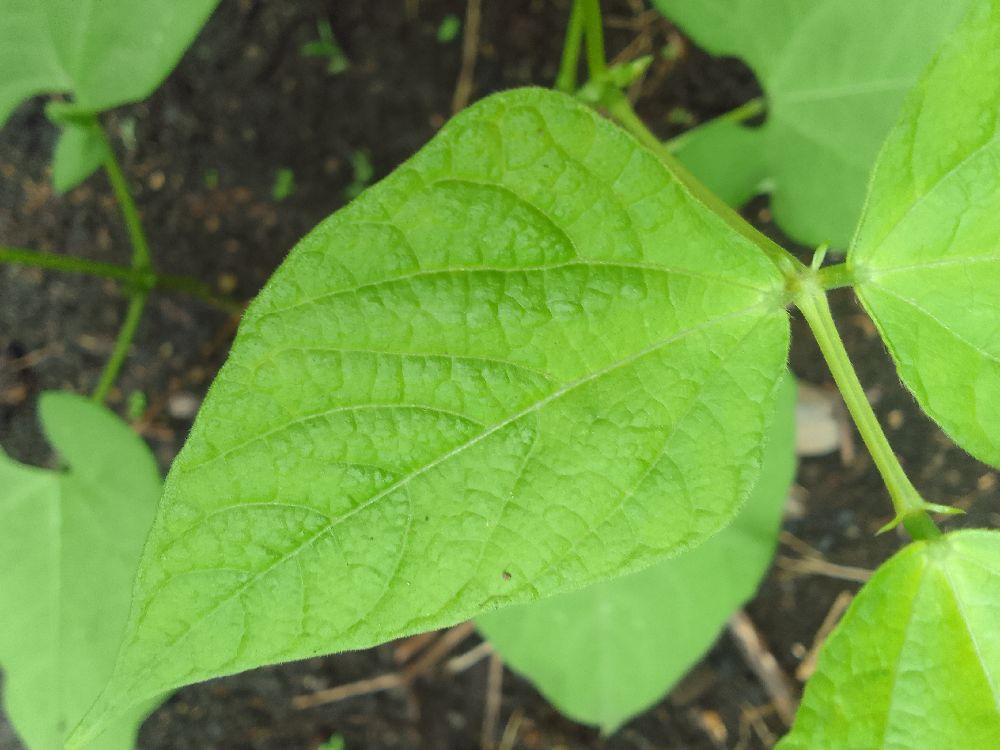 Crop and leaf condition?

common bean, healthy
